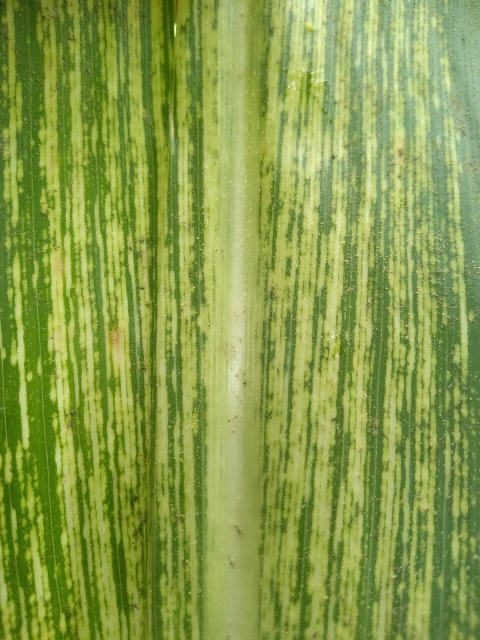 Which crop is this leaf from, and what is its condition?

maize, maize streak virus
